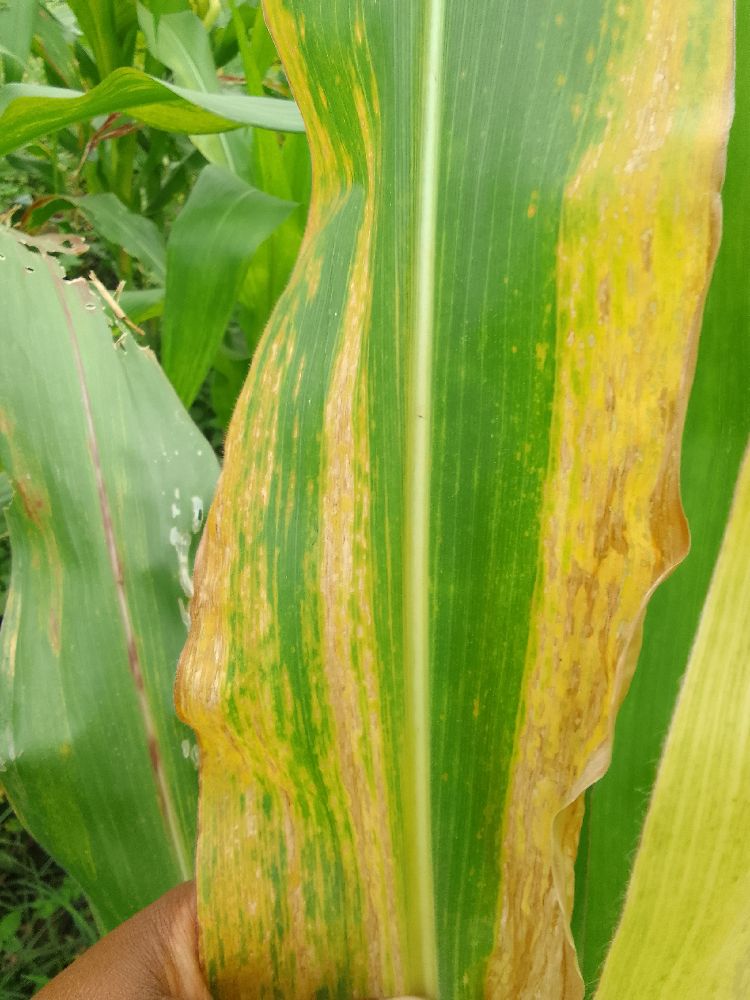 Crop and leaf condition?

maize, maize lethal necrosis
